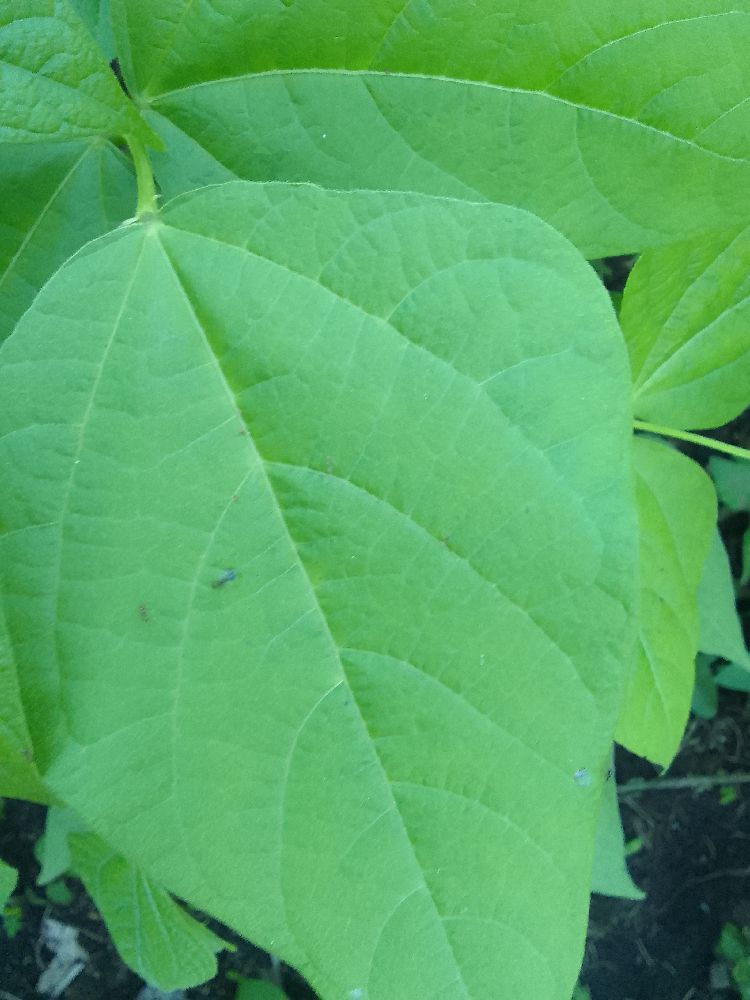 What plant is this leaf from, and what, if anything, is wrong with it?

common bean, healthy
